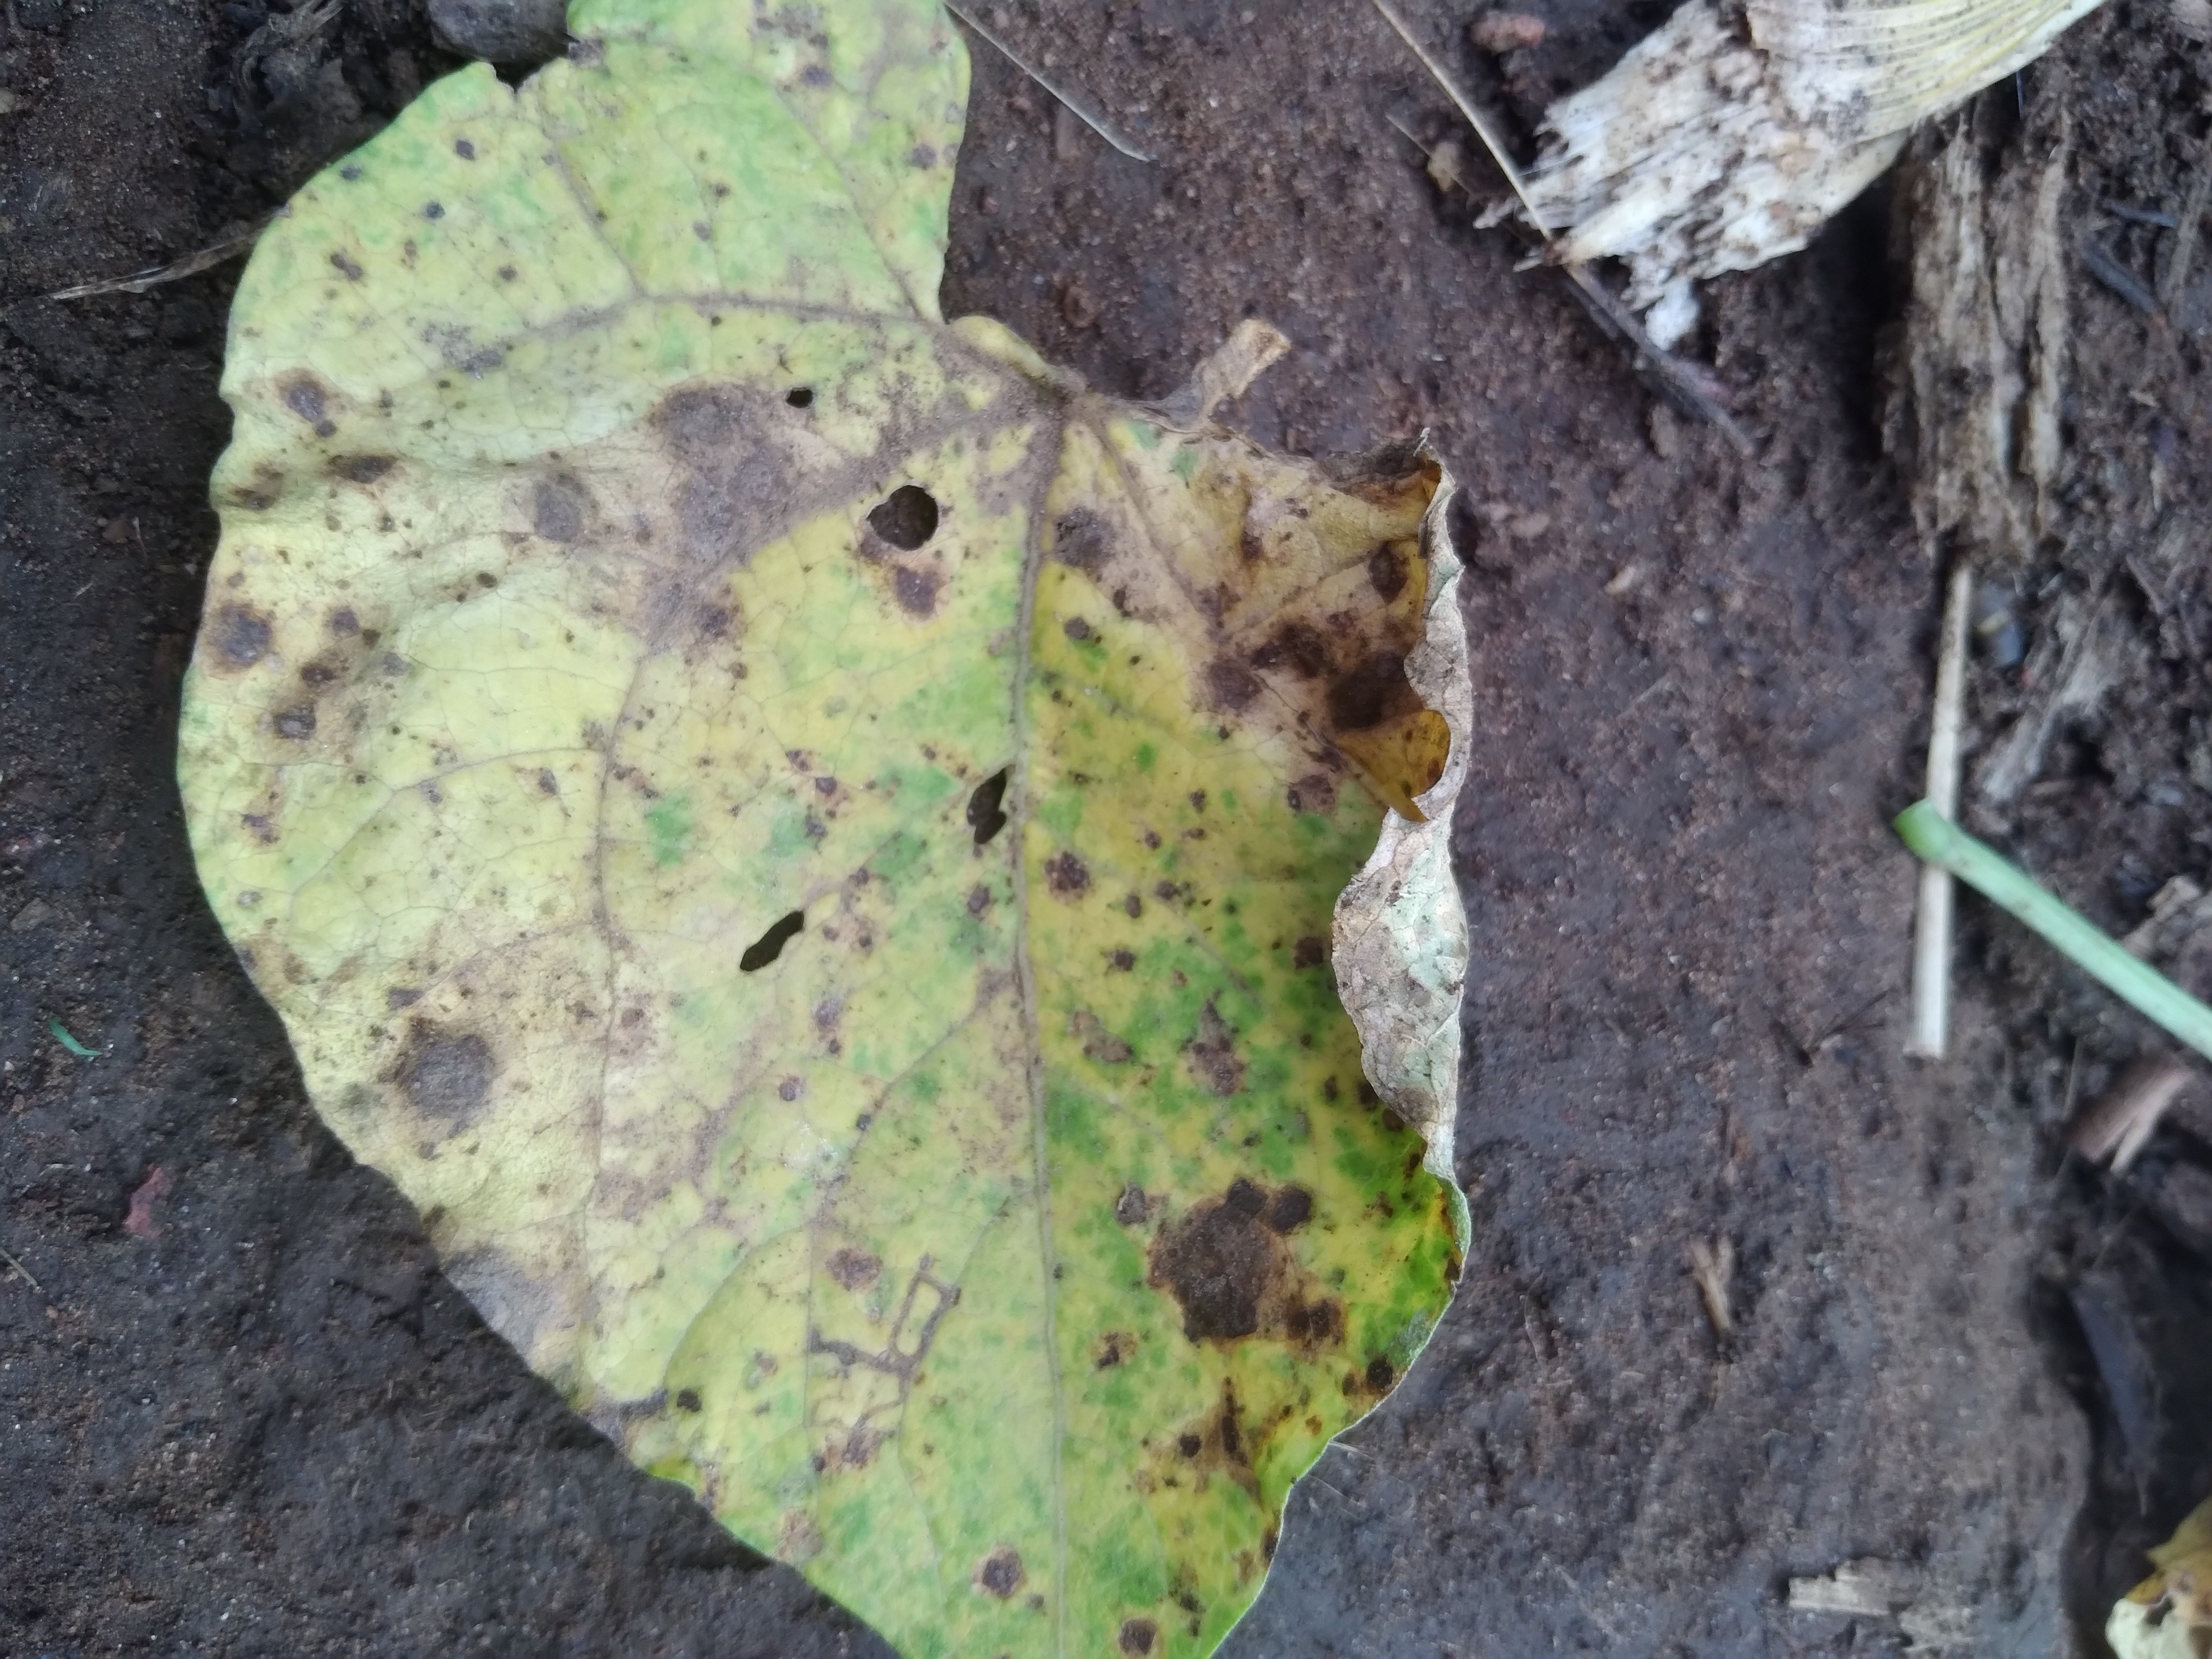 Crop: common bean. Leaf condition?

rust
